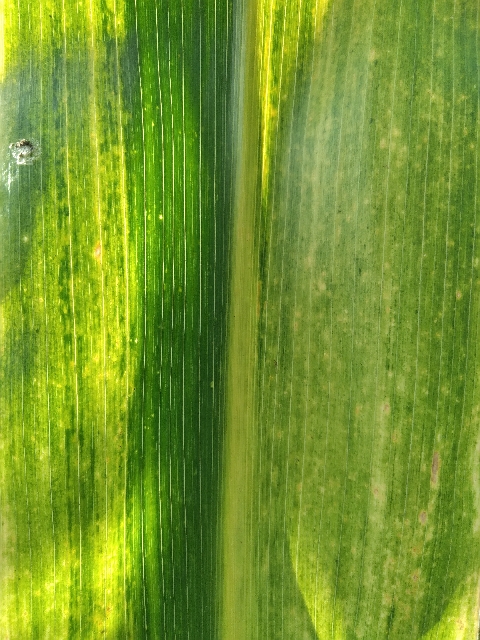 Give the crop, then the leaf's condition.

maize, maize lethal necrosis
